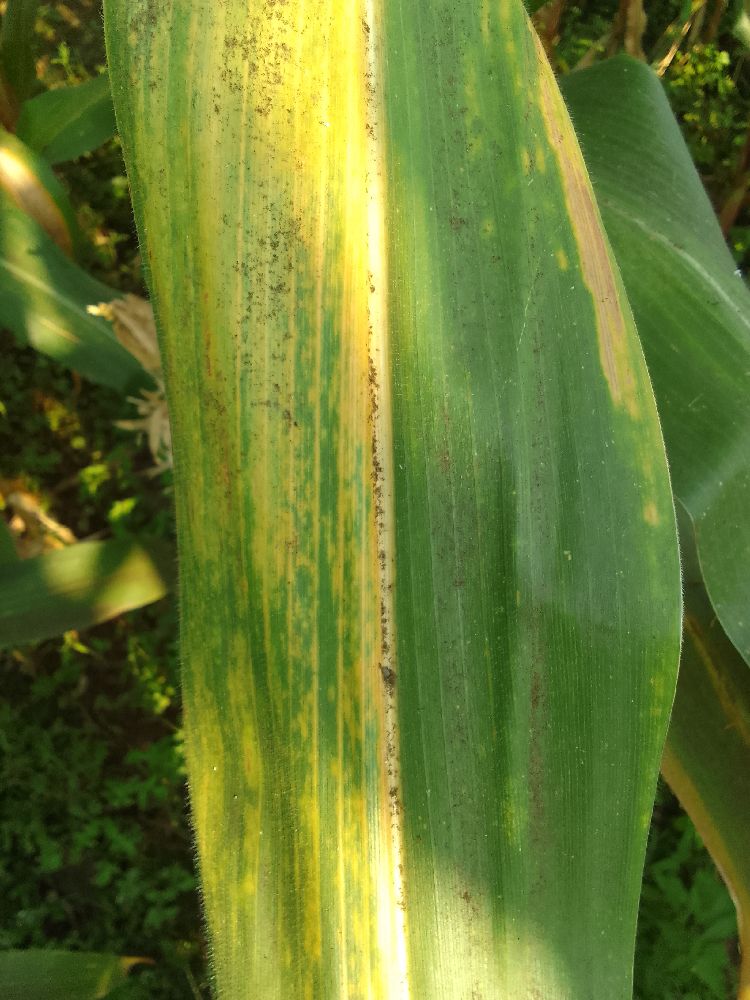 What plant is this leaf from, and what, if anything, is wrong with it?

maize, maize lethal necrosis
